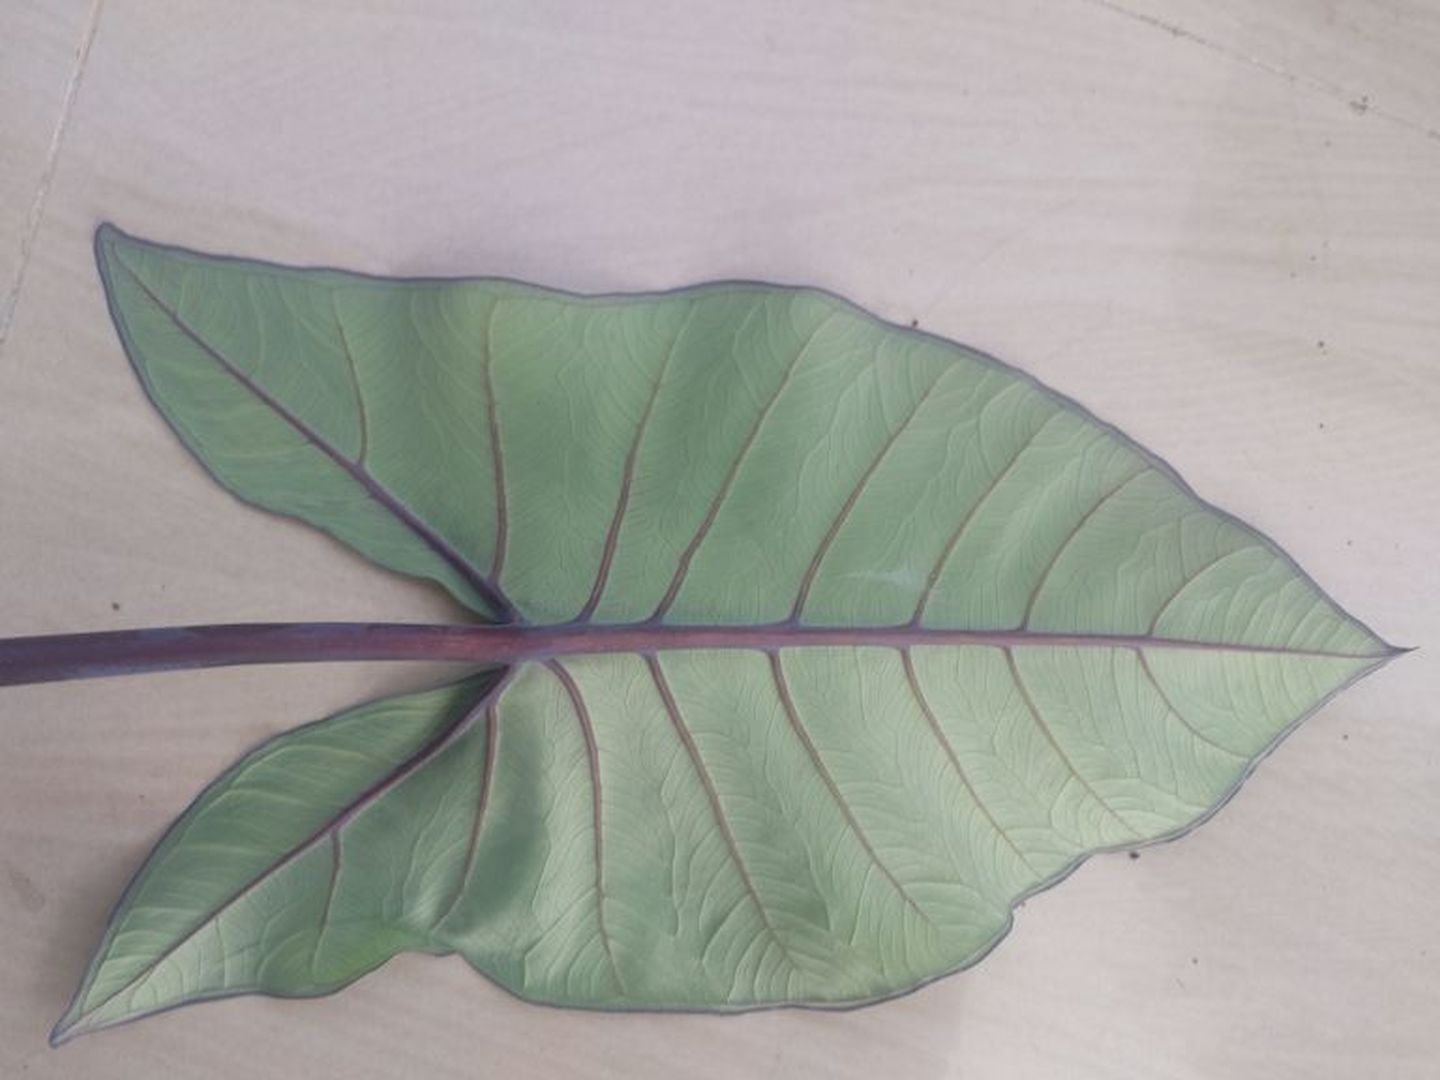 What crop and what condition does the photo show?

taro, healthy
